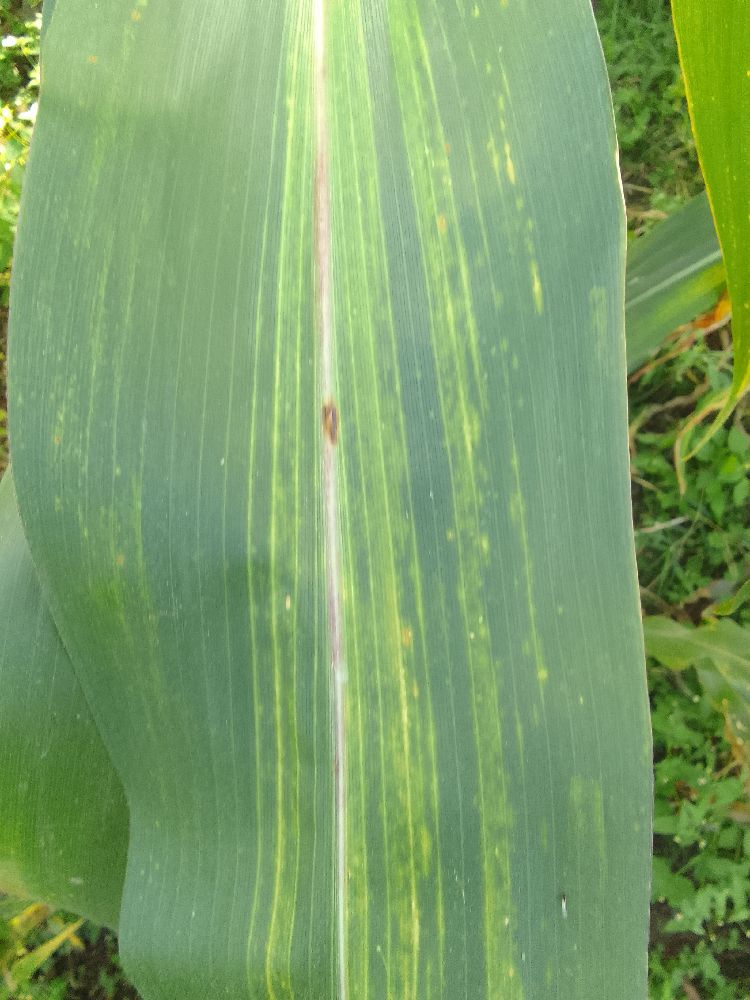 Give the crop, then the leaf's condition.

maize, maize lethal necrosis
